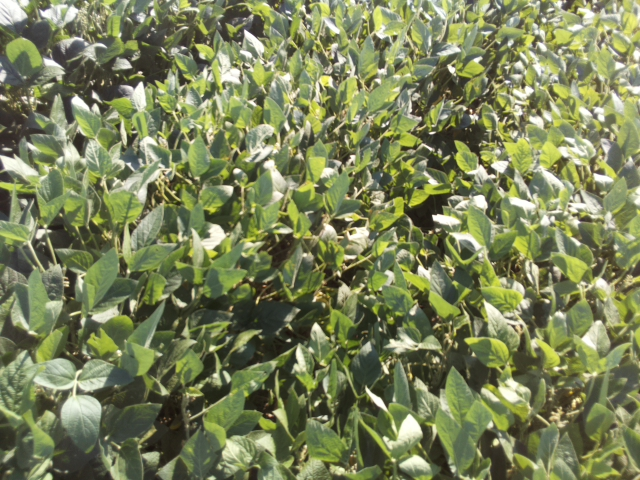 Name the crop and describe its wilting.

soybean, slight leaflet or petiole turgor loss in upper canopy
